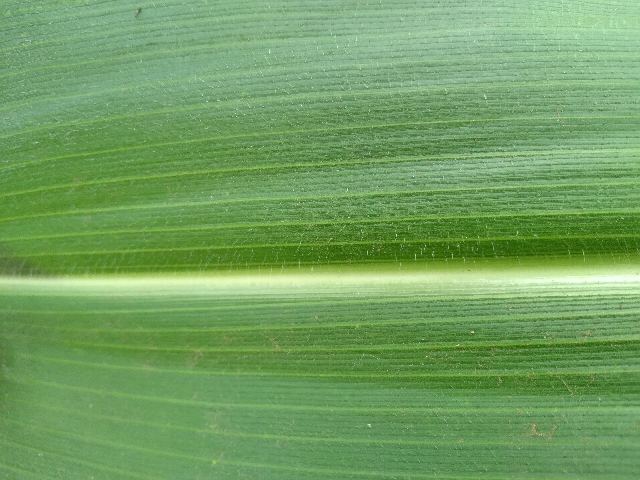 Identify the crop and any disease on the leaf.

maize, healthy
